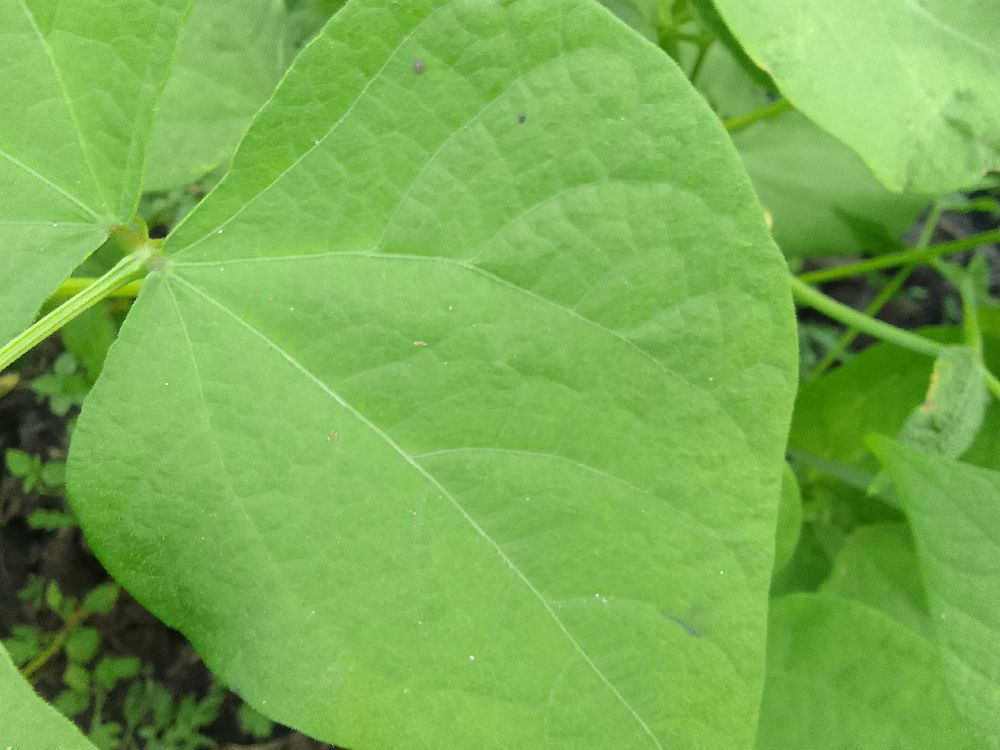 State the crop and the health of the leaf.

common bean, healthy
